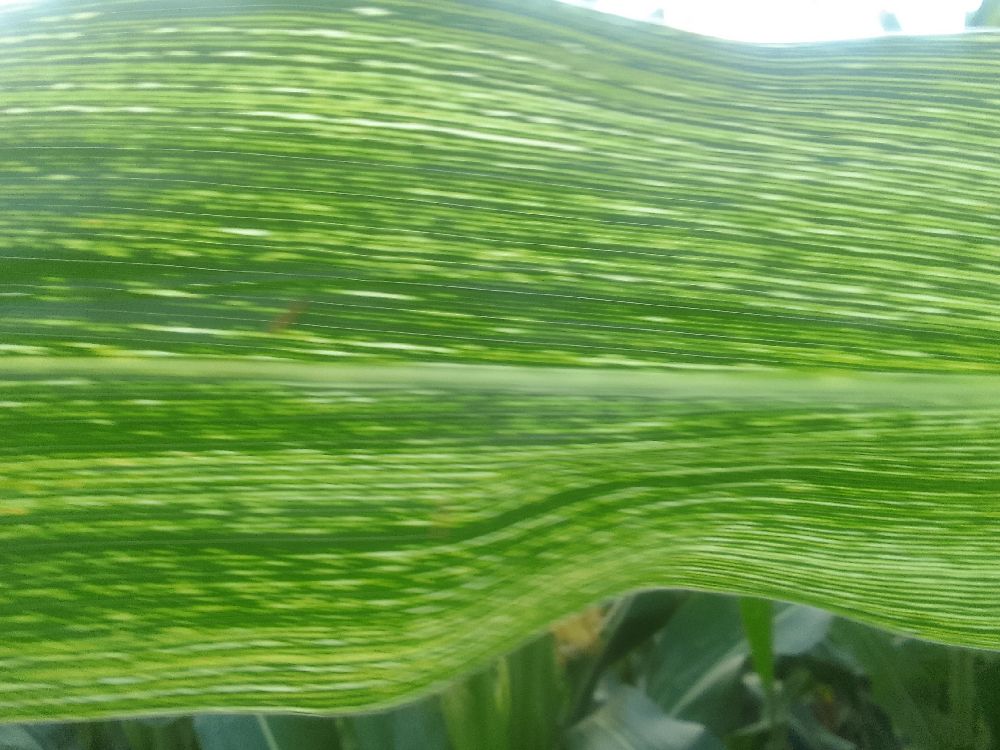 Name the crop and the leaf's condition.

maize, maize streak virus
